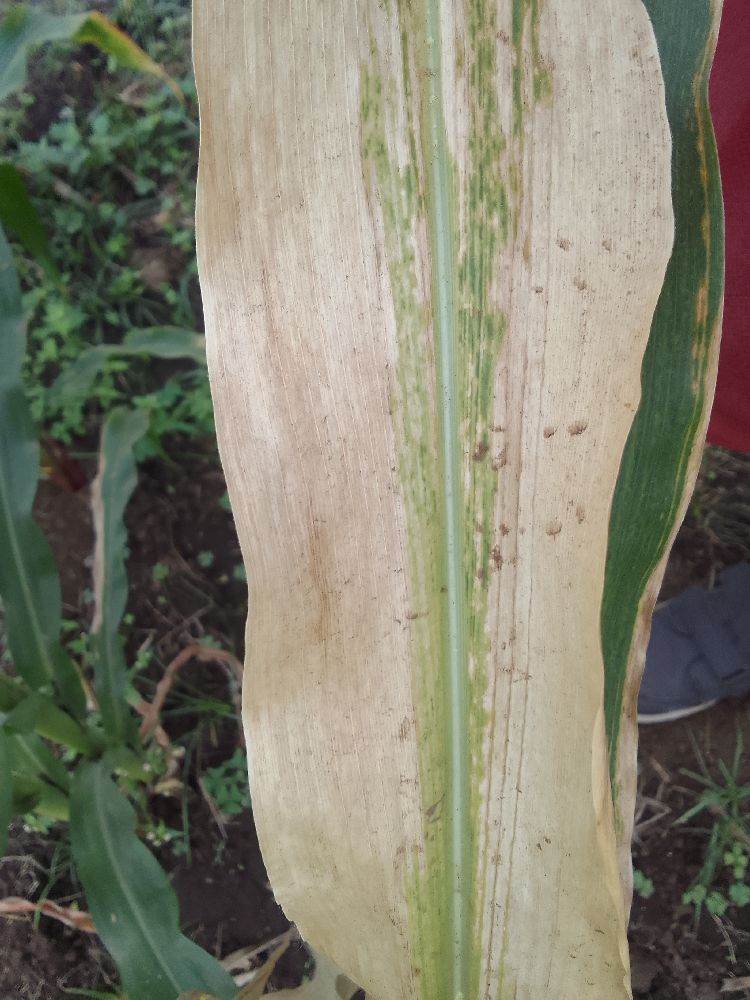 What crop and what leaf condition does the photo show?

maize, maize lethal necrosis
